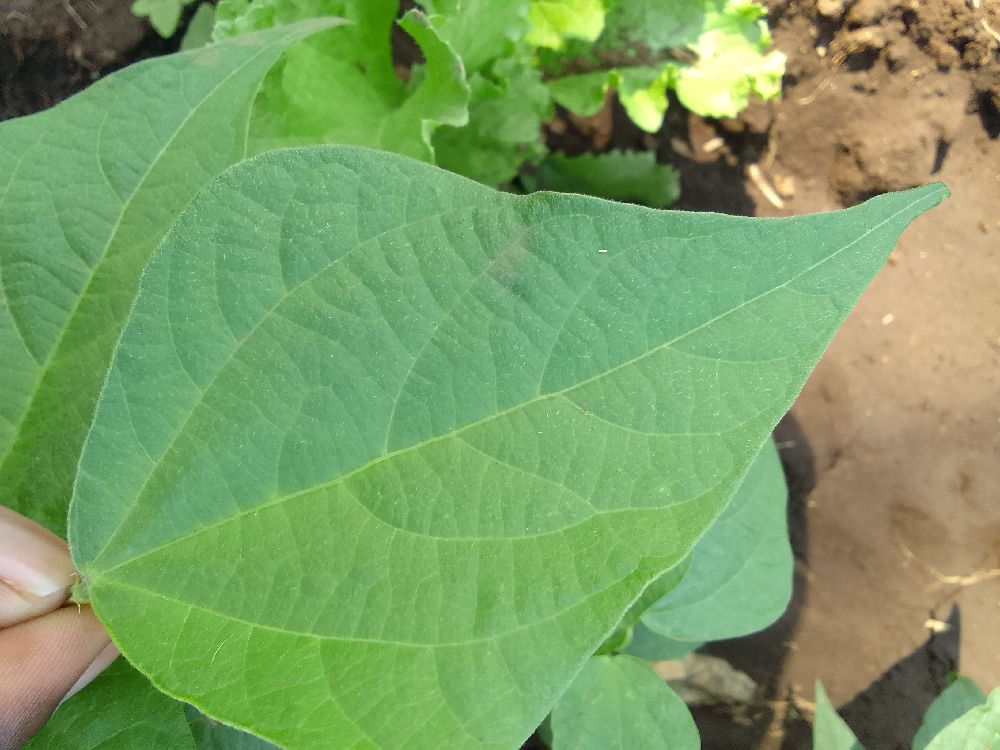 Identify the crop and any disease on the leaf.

common bean, healthy
